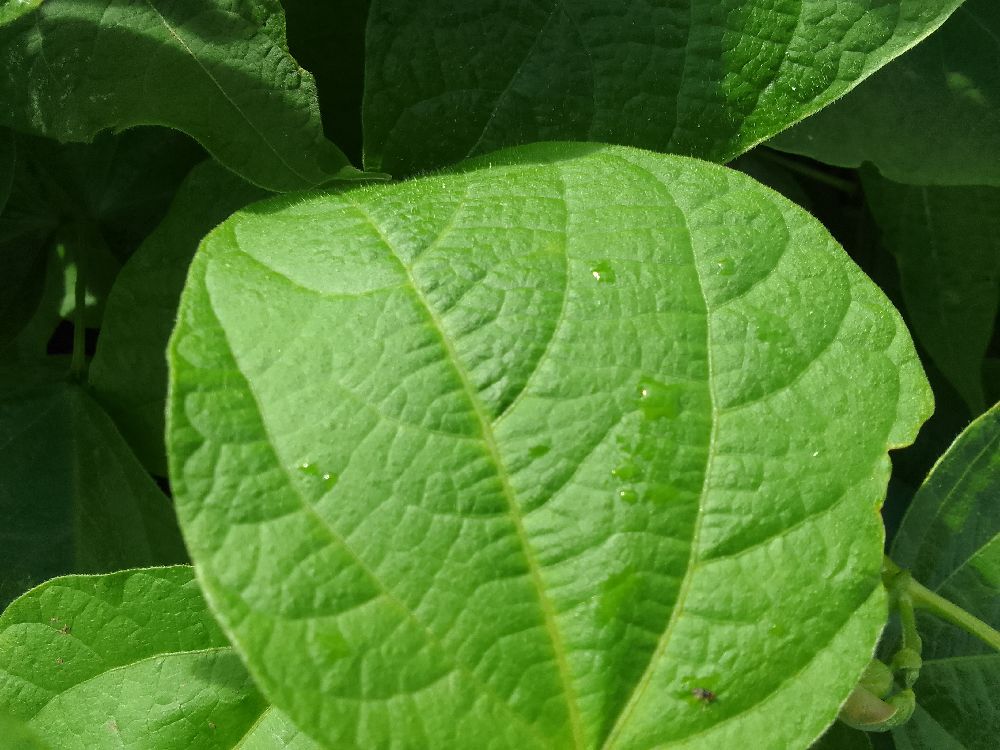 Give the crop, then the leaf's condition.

common bean, healthy
